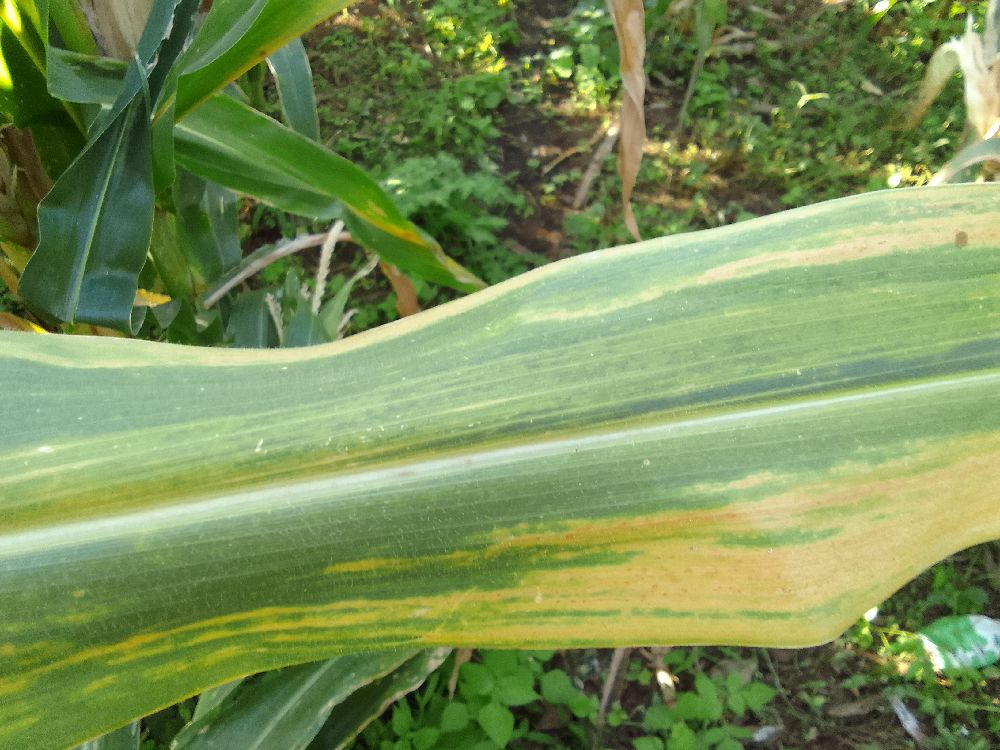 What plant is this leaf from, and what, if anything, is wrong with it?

maize, maize lethal necrosis
